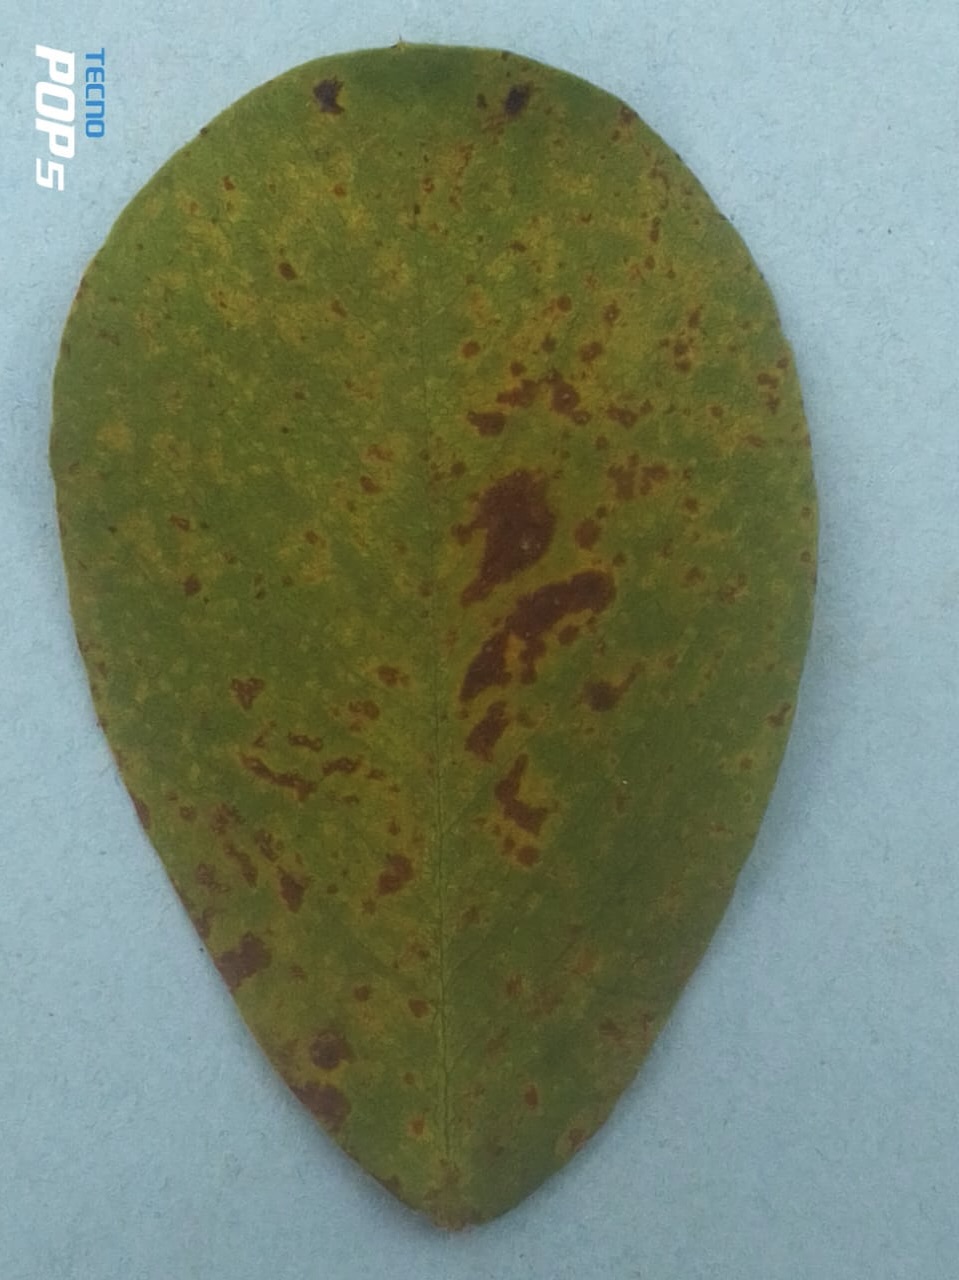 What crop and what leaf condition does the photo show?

peanut, passalora arachidicola
